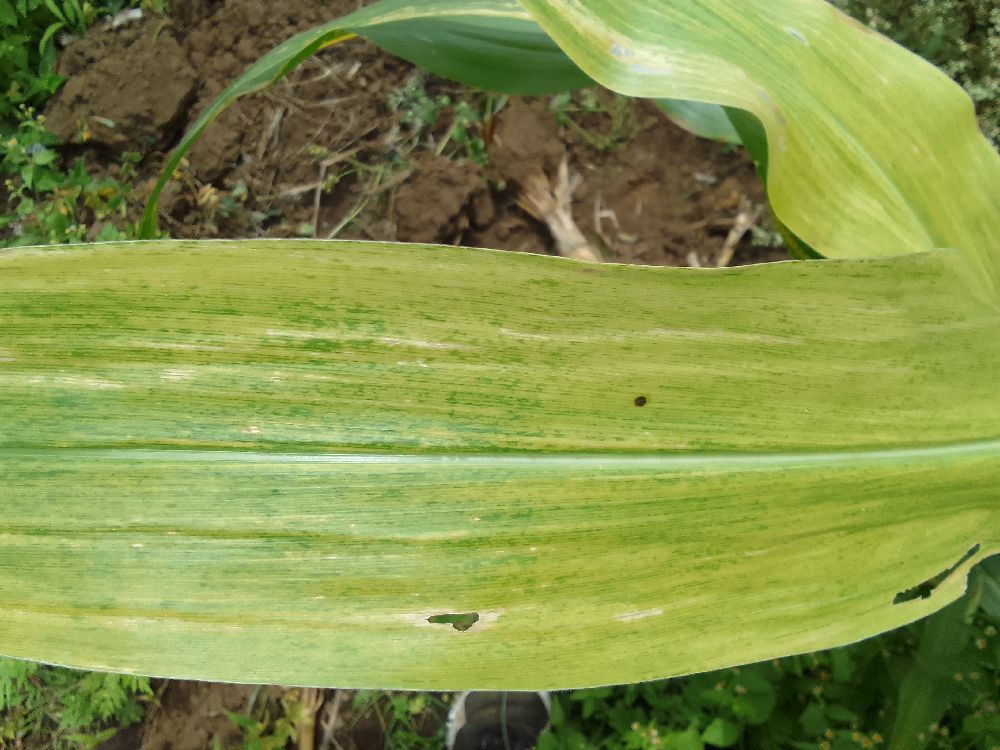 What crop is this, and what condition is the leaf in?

maize, maize lethal necrosis
